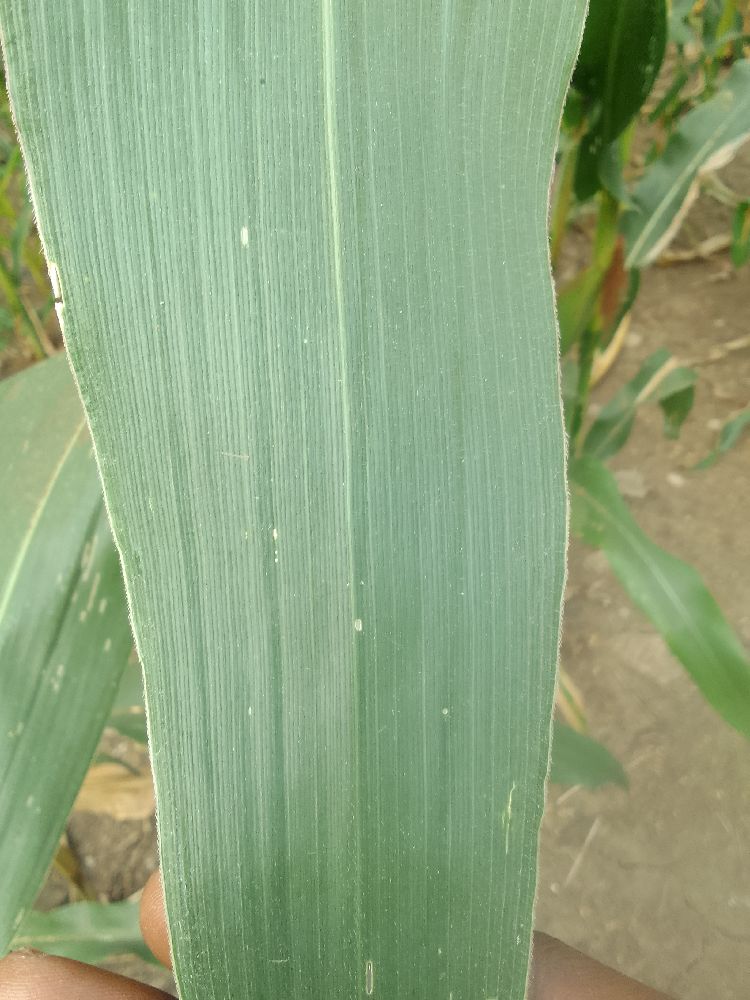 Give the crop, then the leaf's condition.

maize, healthy
